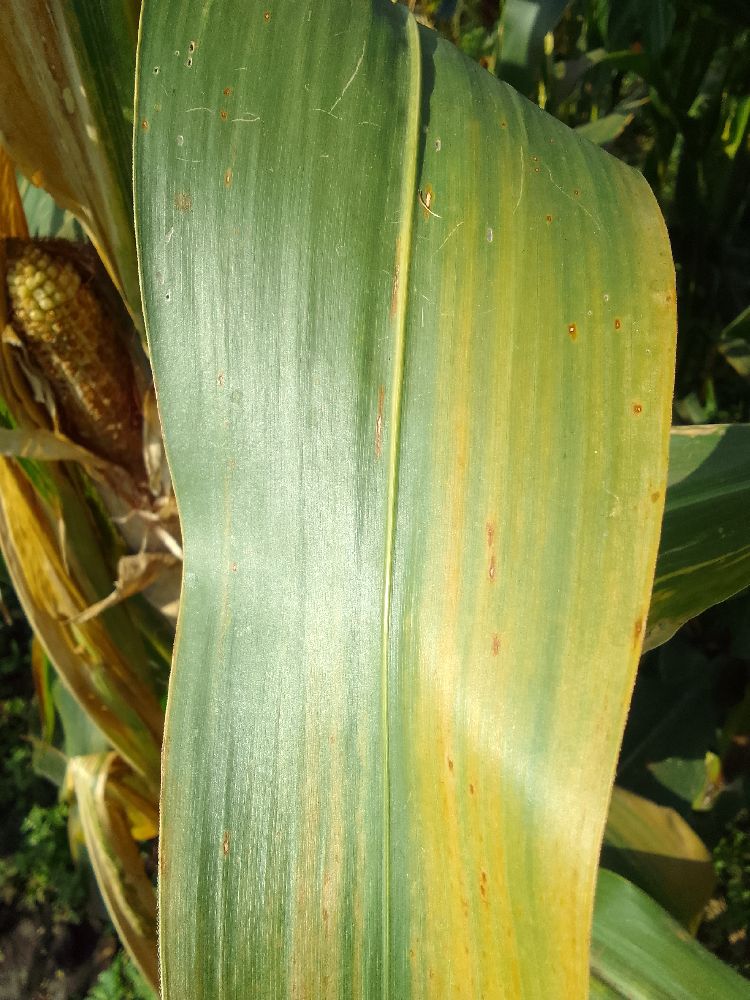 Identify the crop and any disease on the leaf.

maize, maize lethal necrosis
